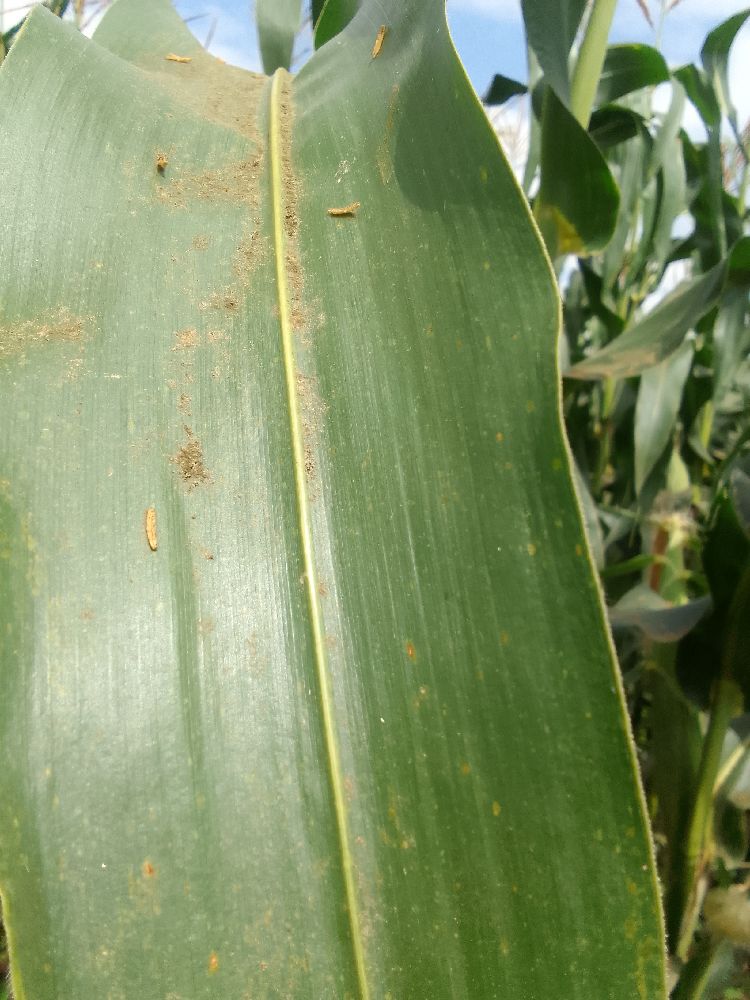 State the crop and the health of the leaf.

maize, healthy
